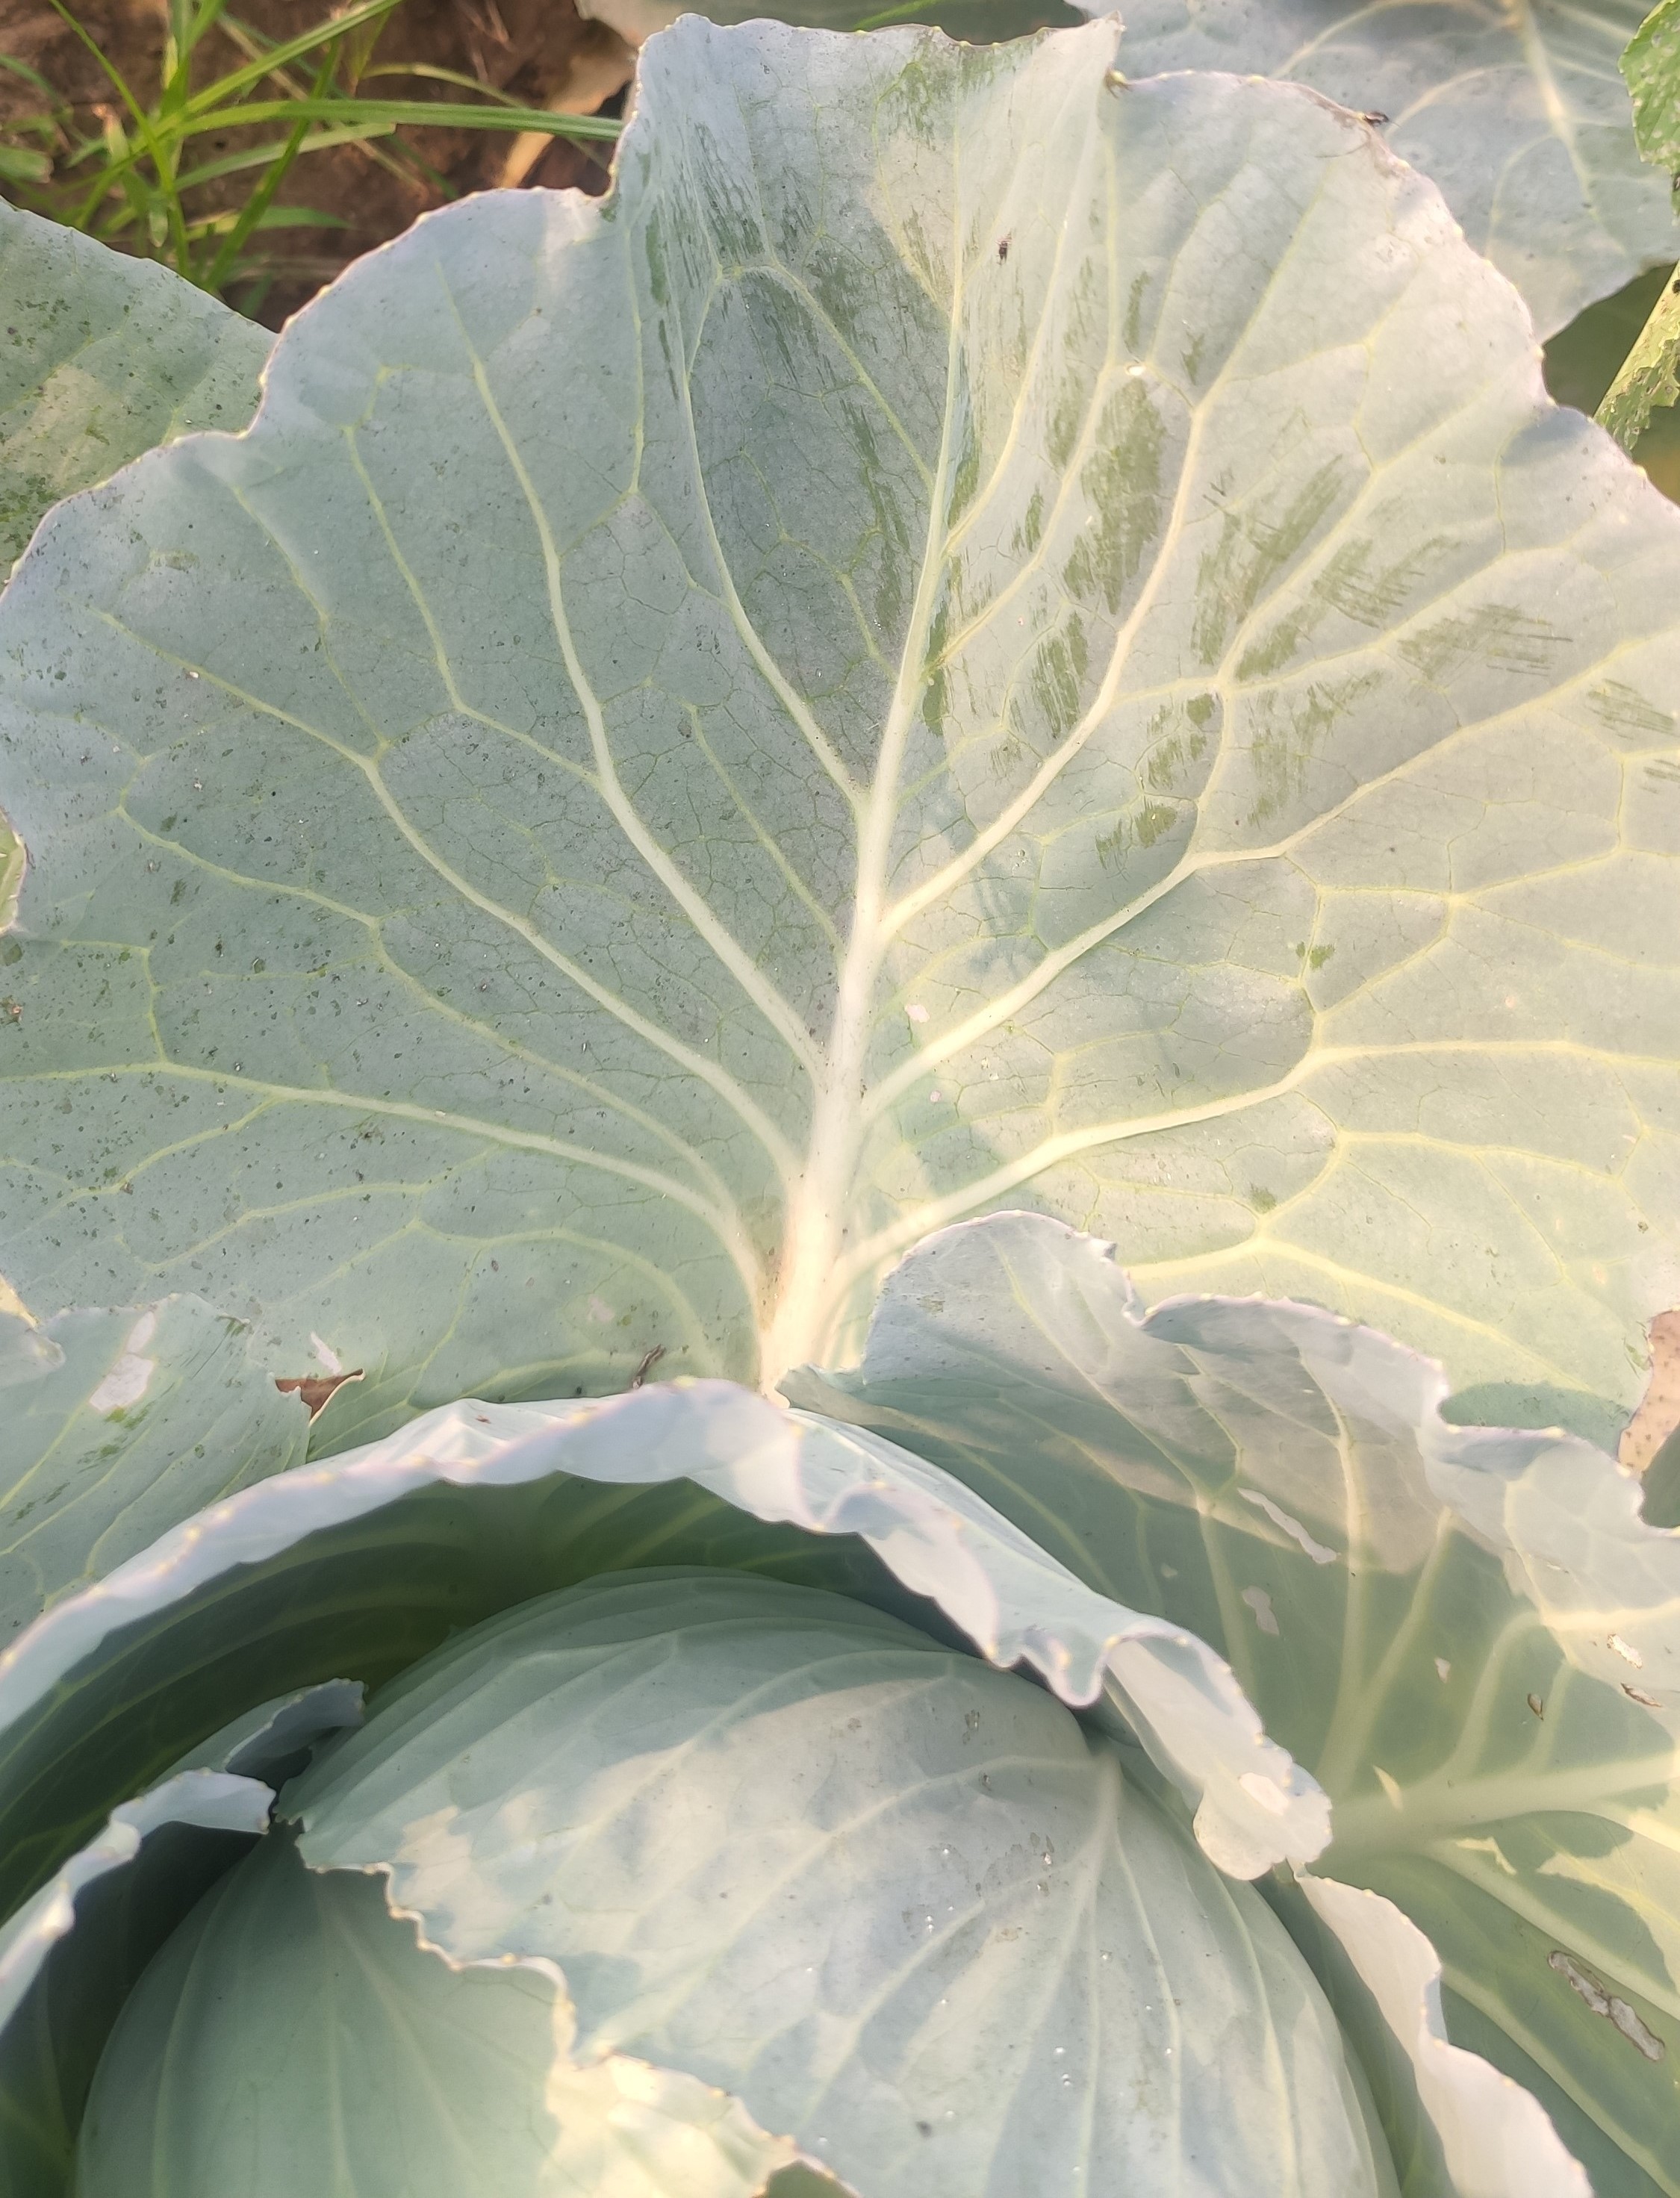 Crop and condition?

cabbage, healthy
